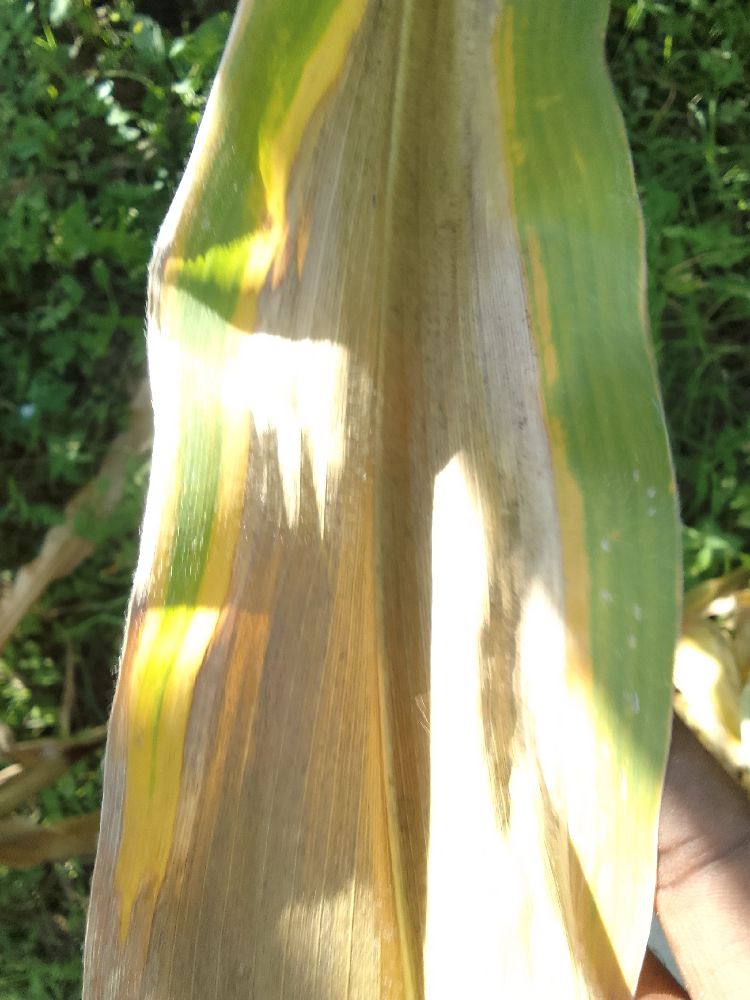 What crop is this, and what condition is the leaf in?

maize, maize lethal necrosis
